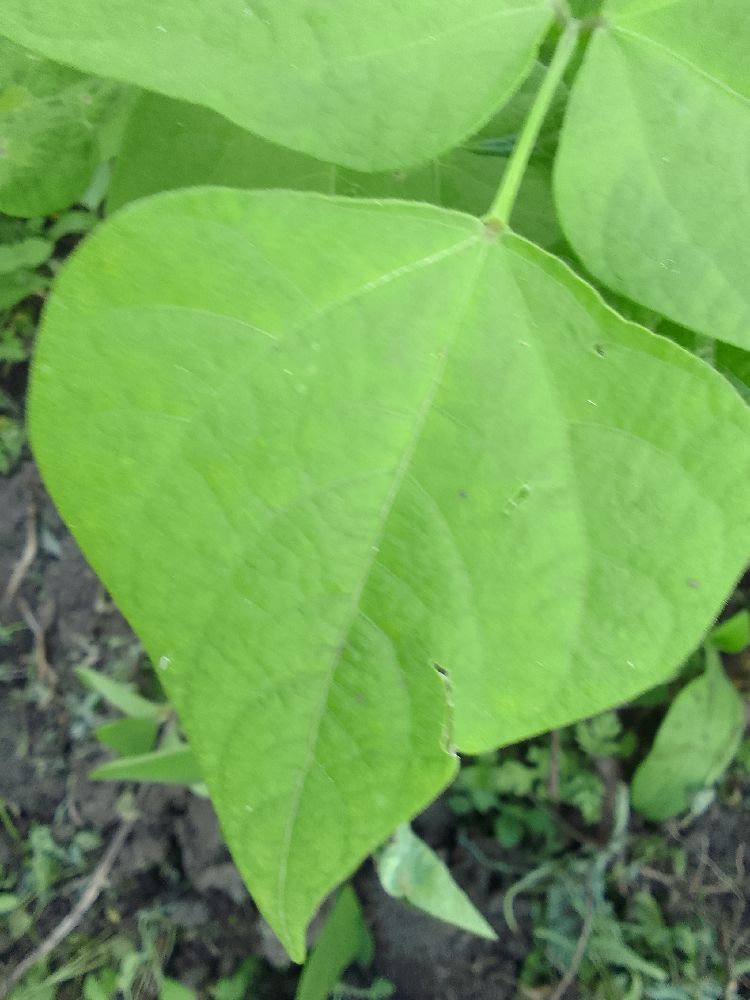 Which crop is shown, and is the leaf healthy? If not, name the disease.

common bean, healthy
